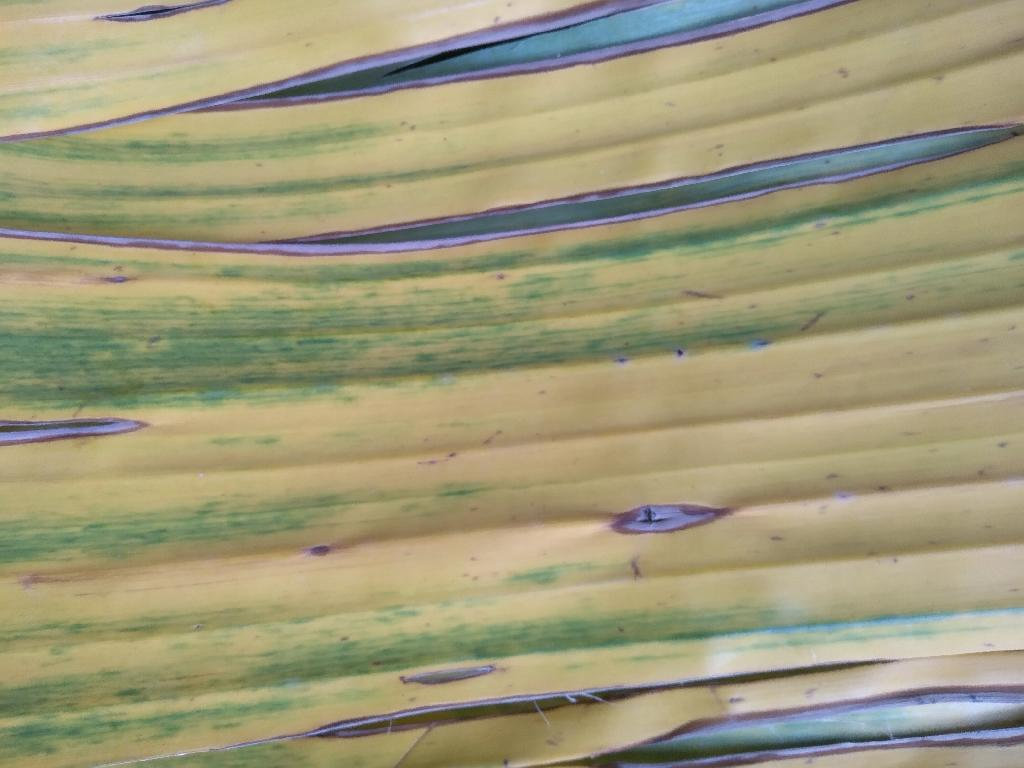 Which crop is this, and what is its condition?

banana, fusarium wilt race 1
